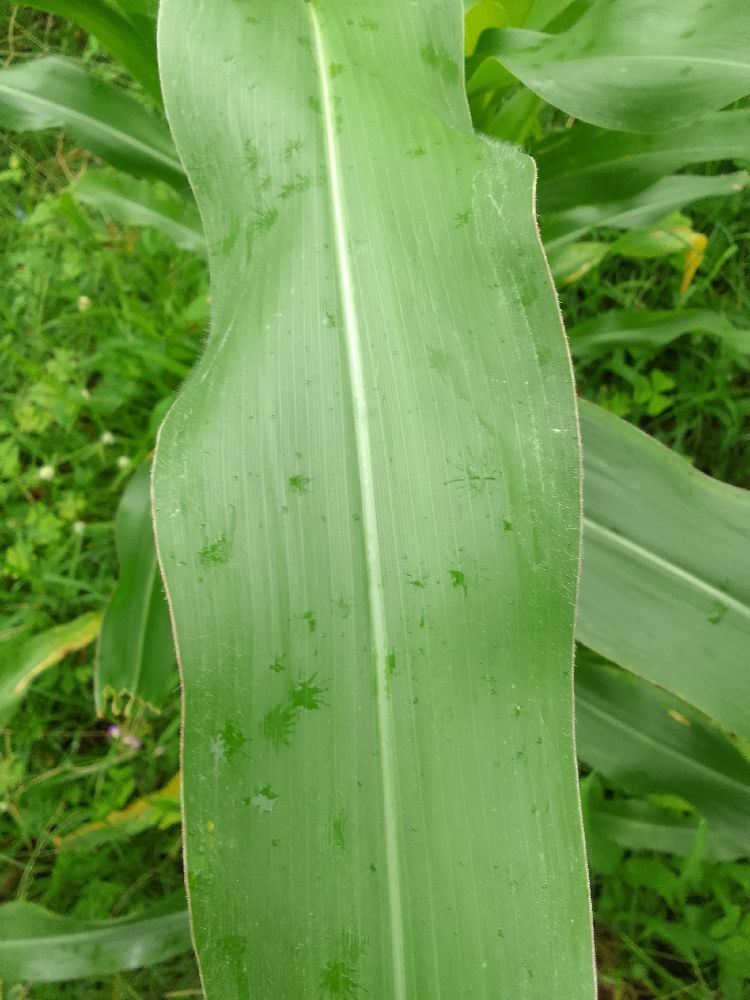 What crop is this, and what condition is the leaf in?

maize, healthy
